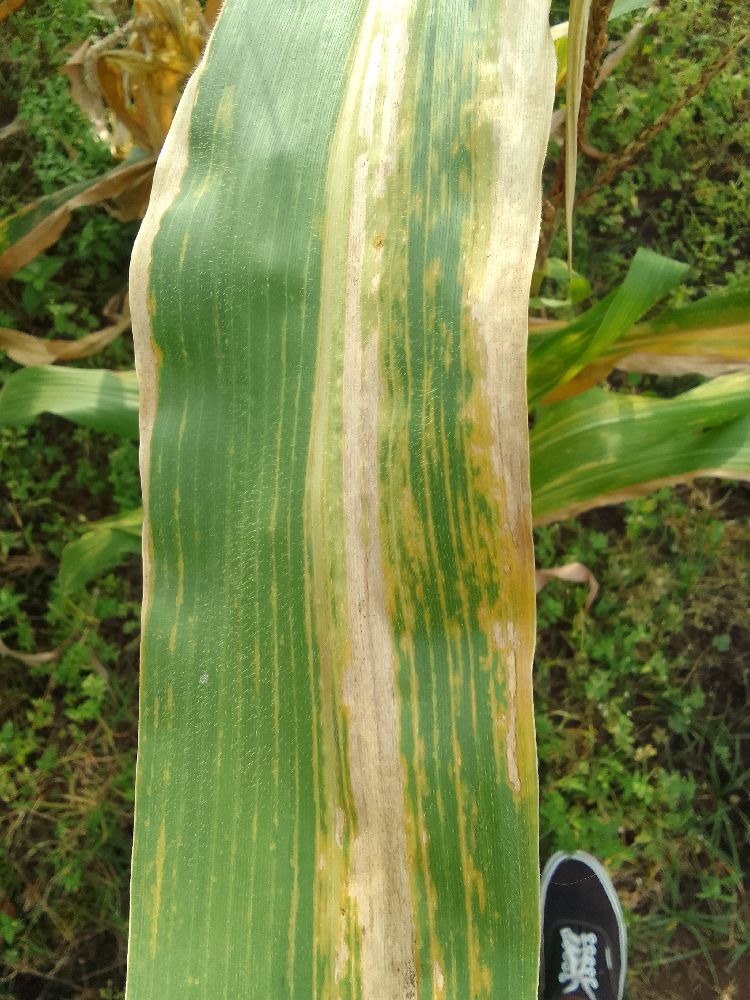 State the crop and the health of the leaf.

maize, maize lethal necrosis
